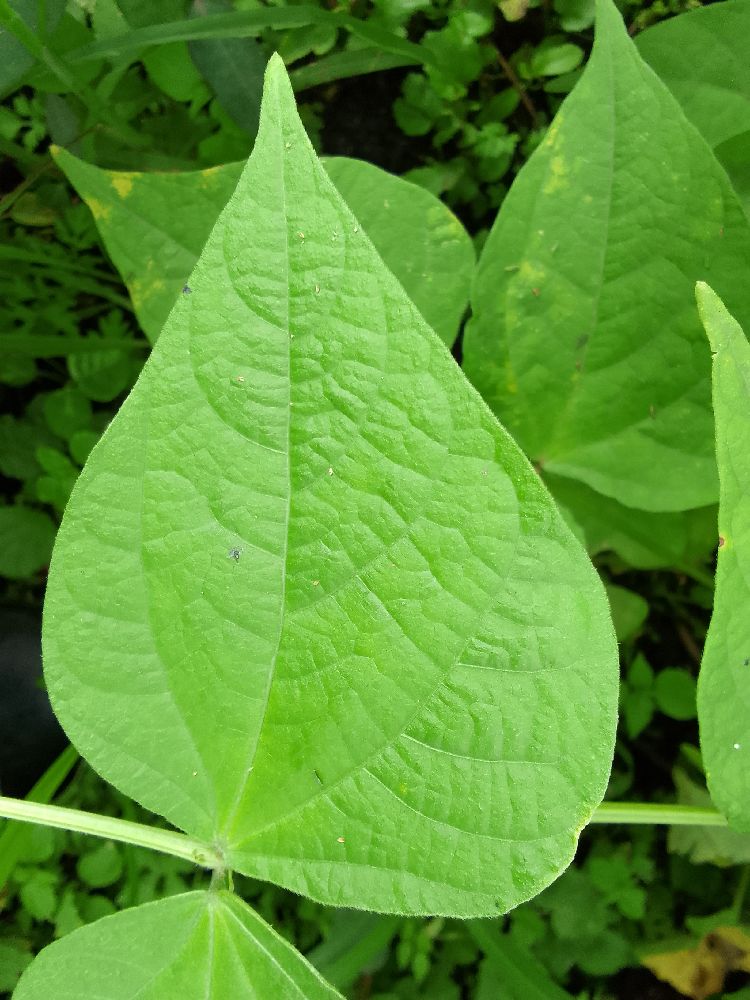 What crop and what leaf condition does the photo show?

common bean, healthy
